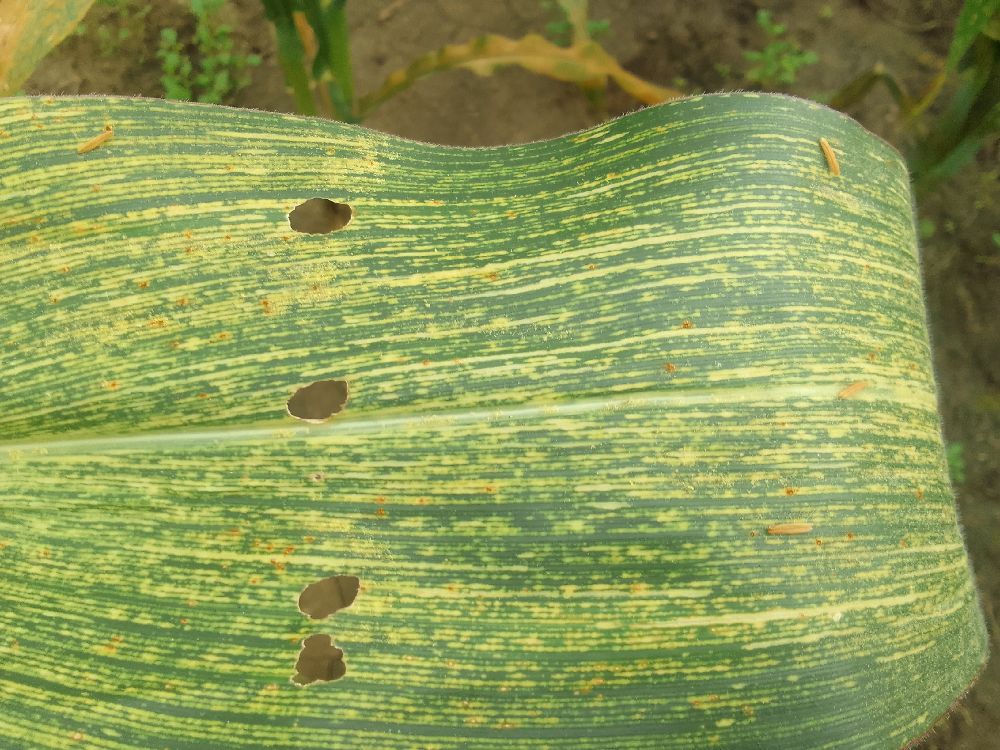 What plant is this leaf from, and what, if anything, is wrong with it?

maize, maize streak virus
